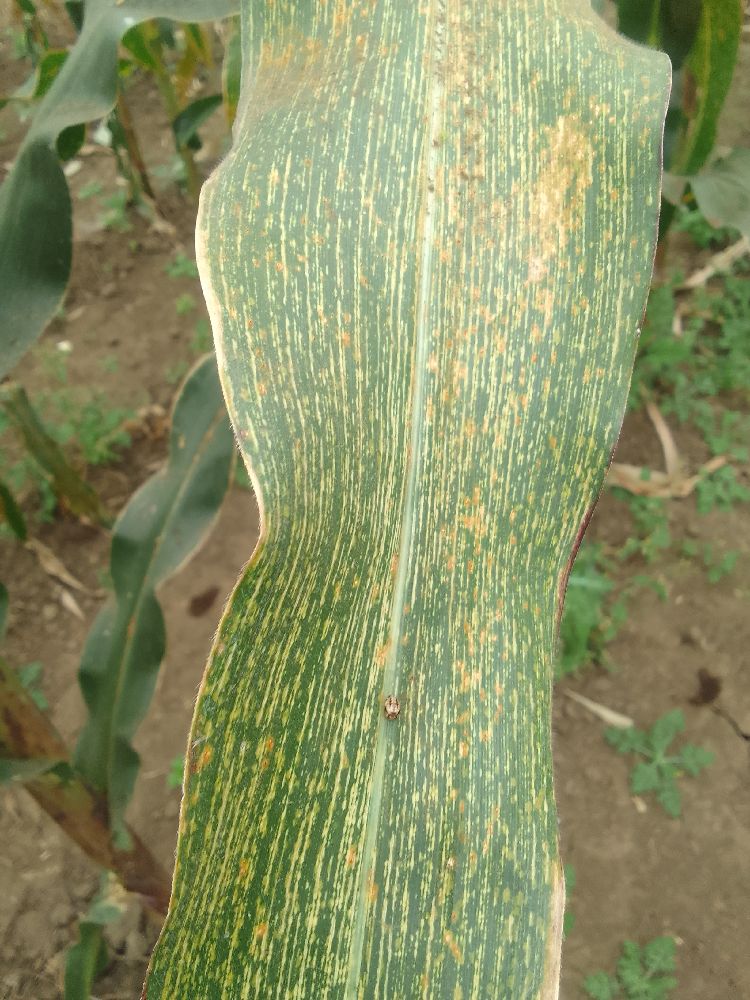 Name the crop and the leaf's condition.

maize, maize streak virus
